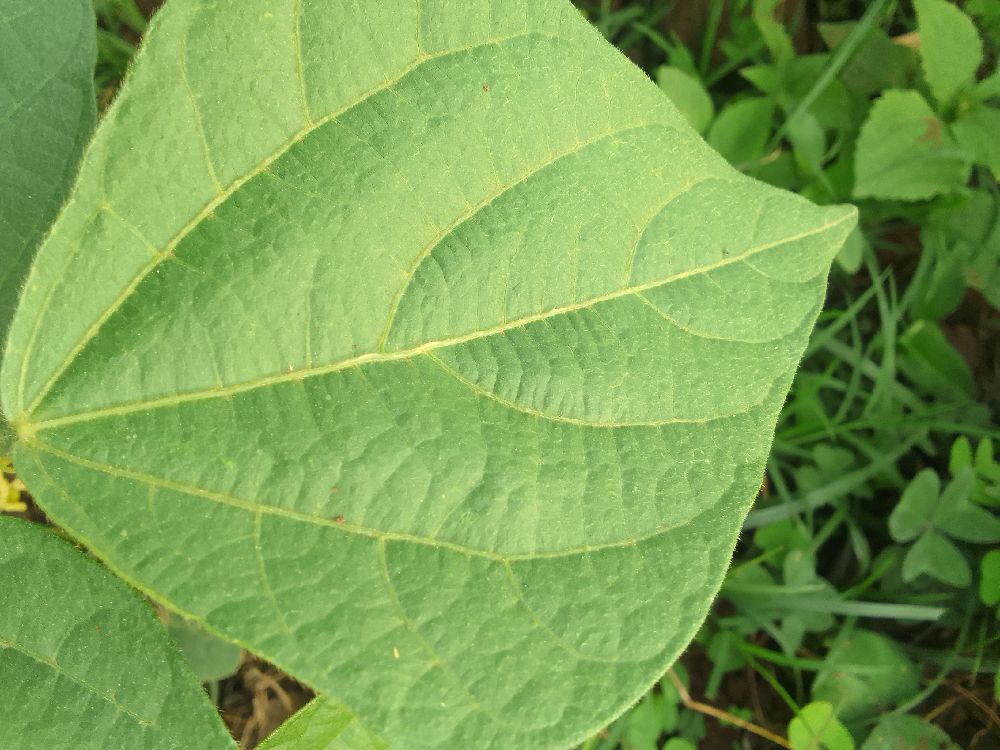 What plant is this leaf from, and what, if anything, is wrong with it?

common bean, healthy
